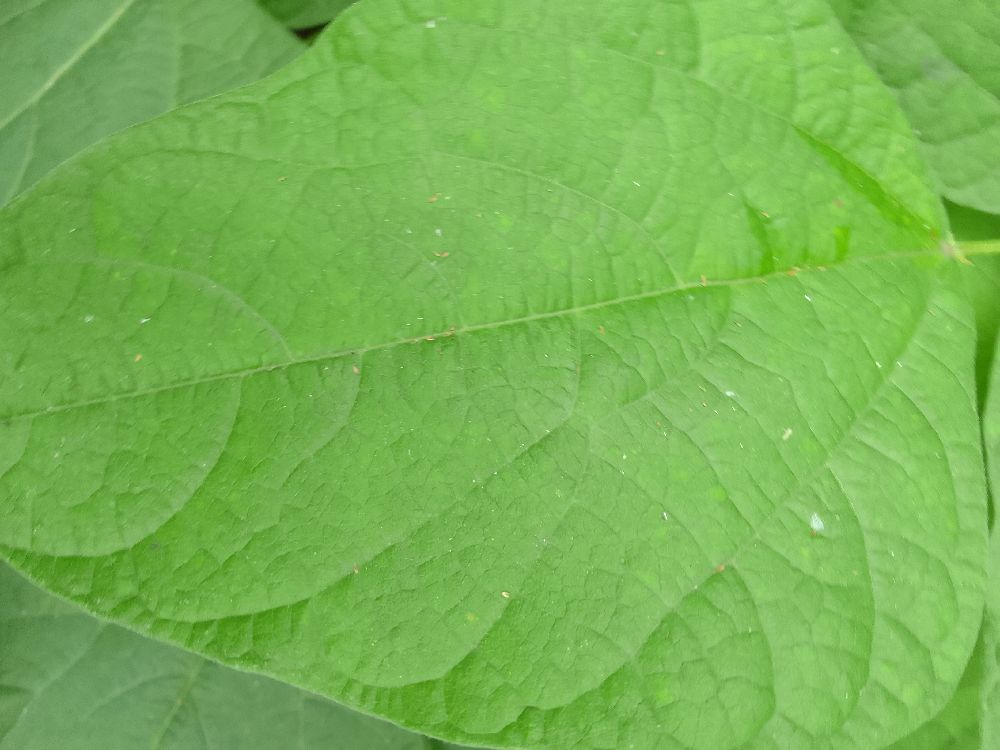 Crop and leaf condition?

common bean, healthy
